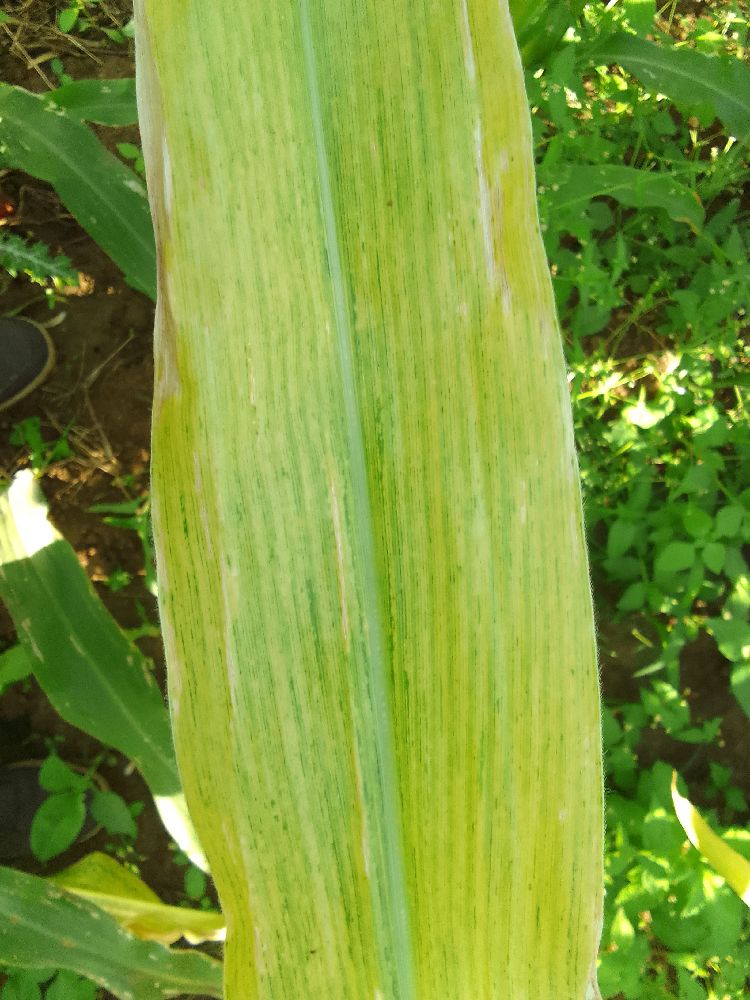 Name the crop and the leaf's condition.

maize, maize lethal necrosis
